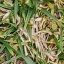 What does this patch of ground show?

grass
